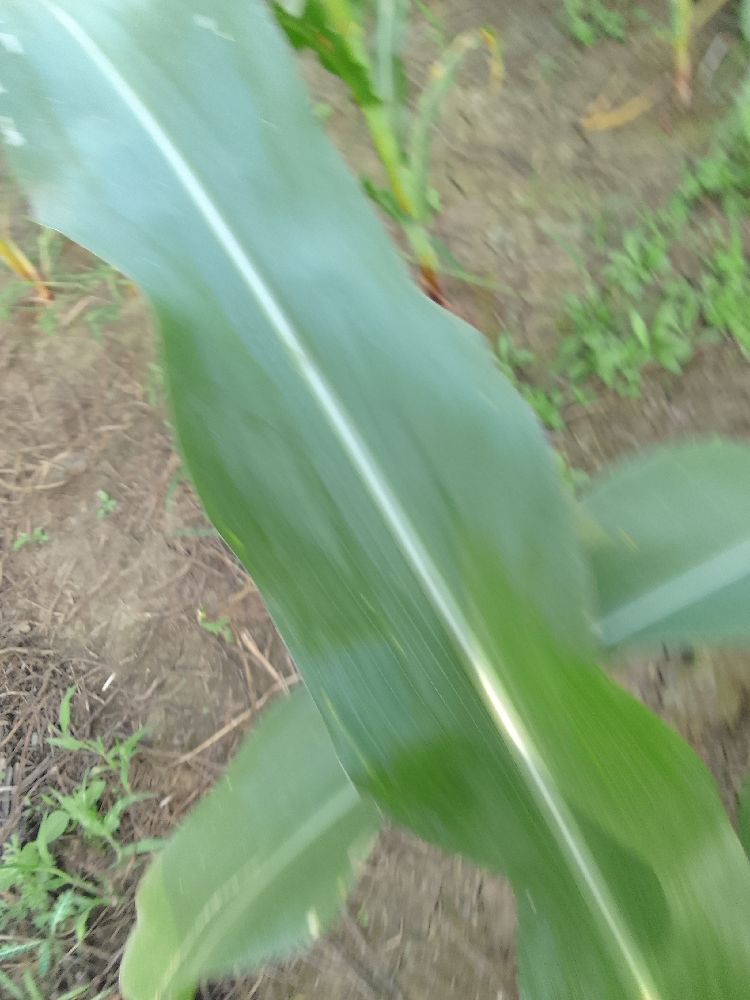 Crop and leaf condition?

maize, healthy
